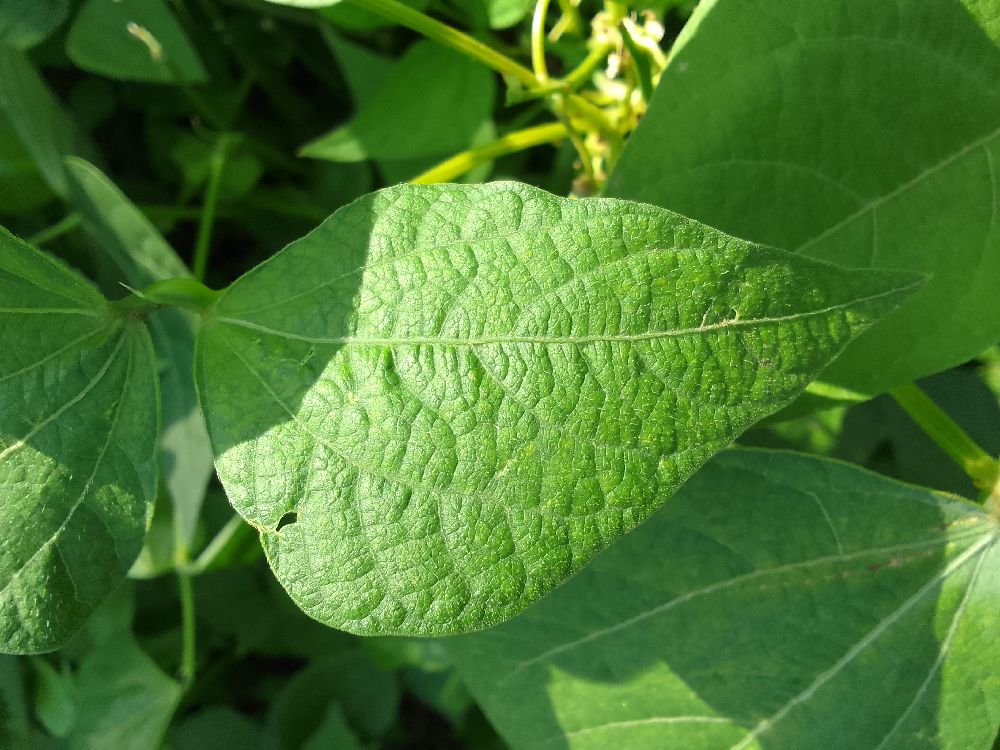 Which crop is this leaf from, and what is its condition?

common bean, healthy
